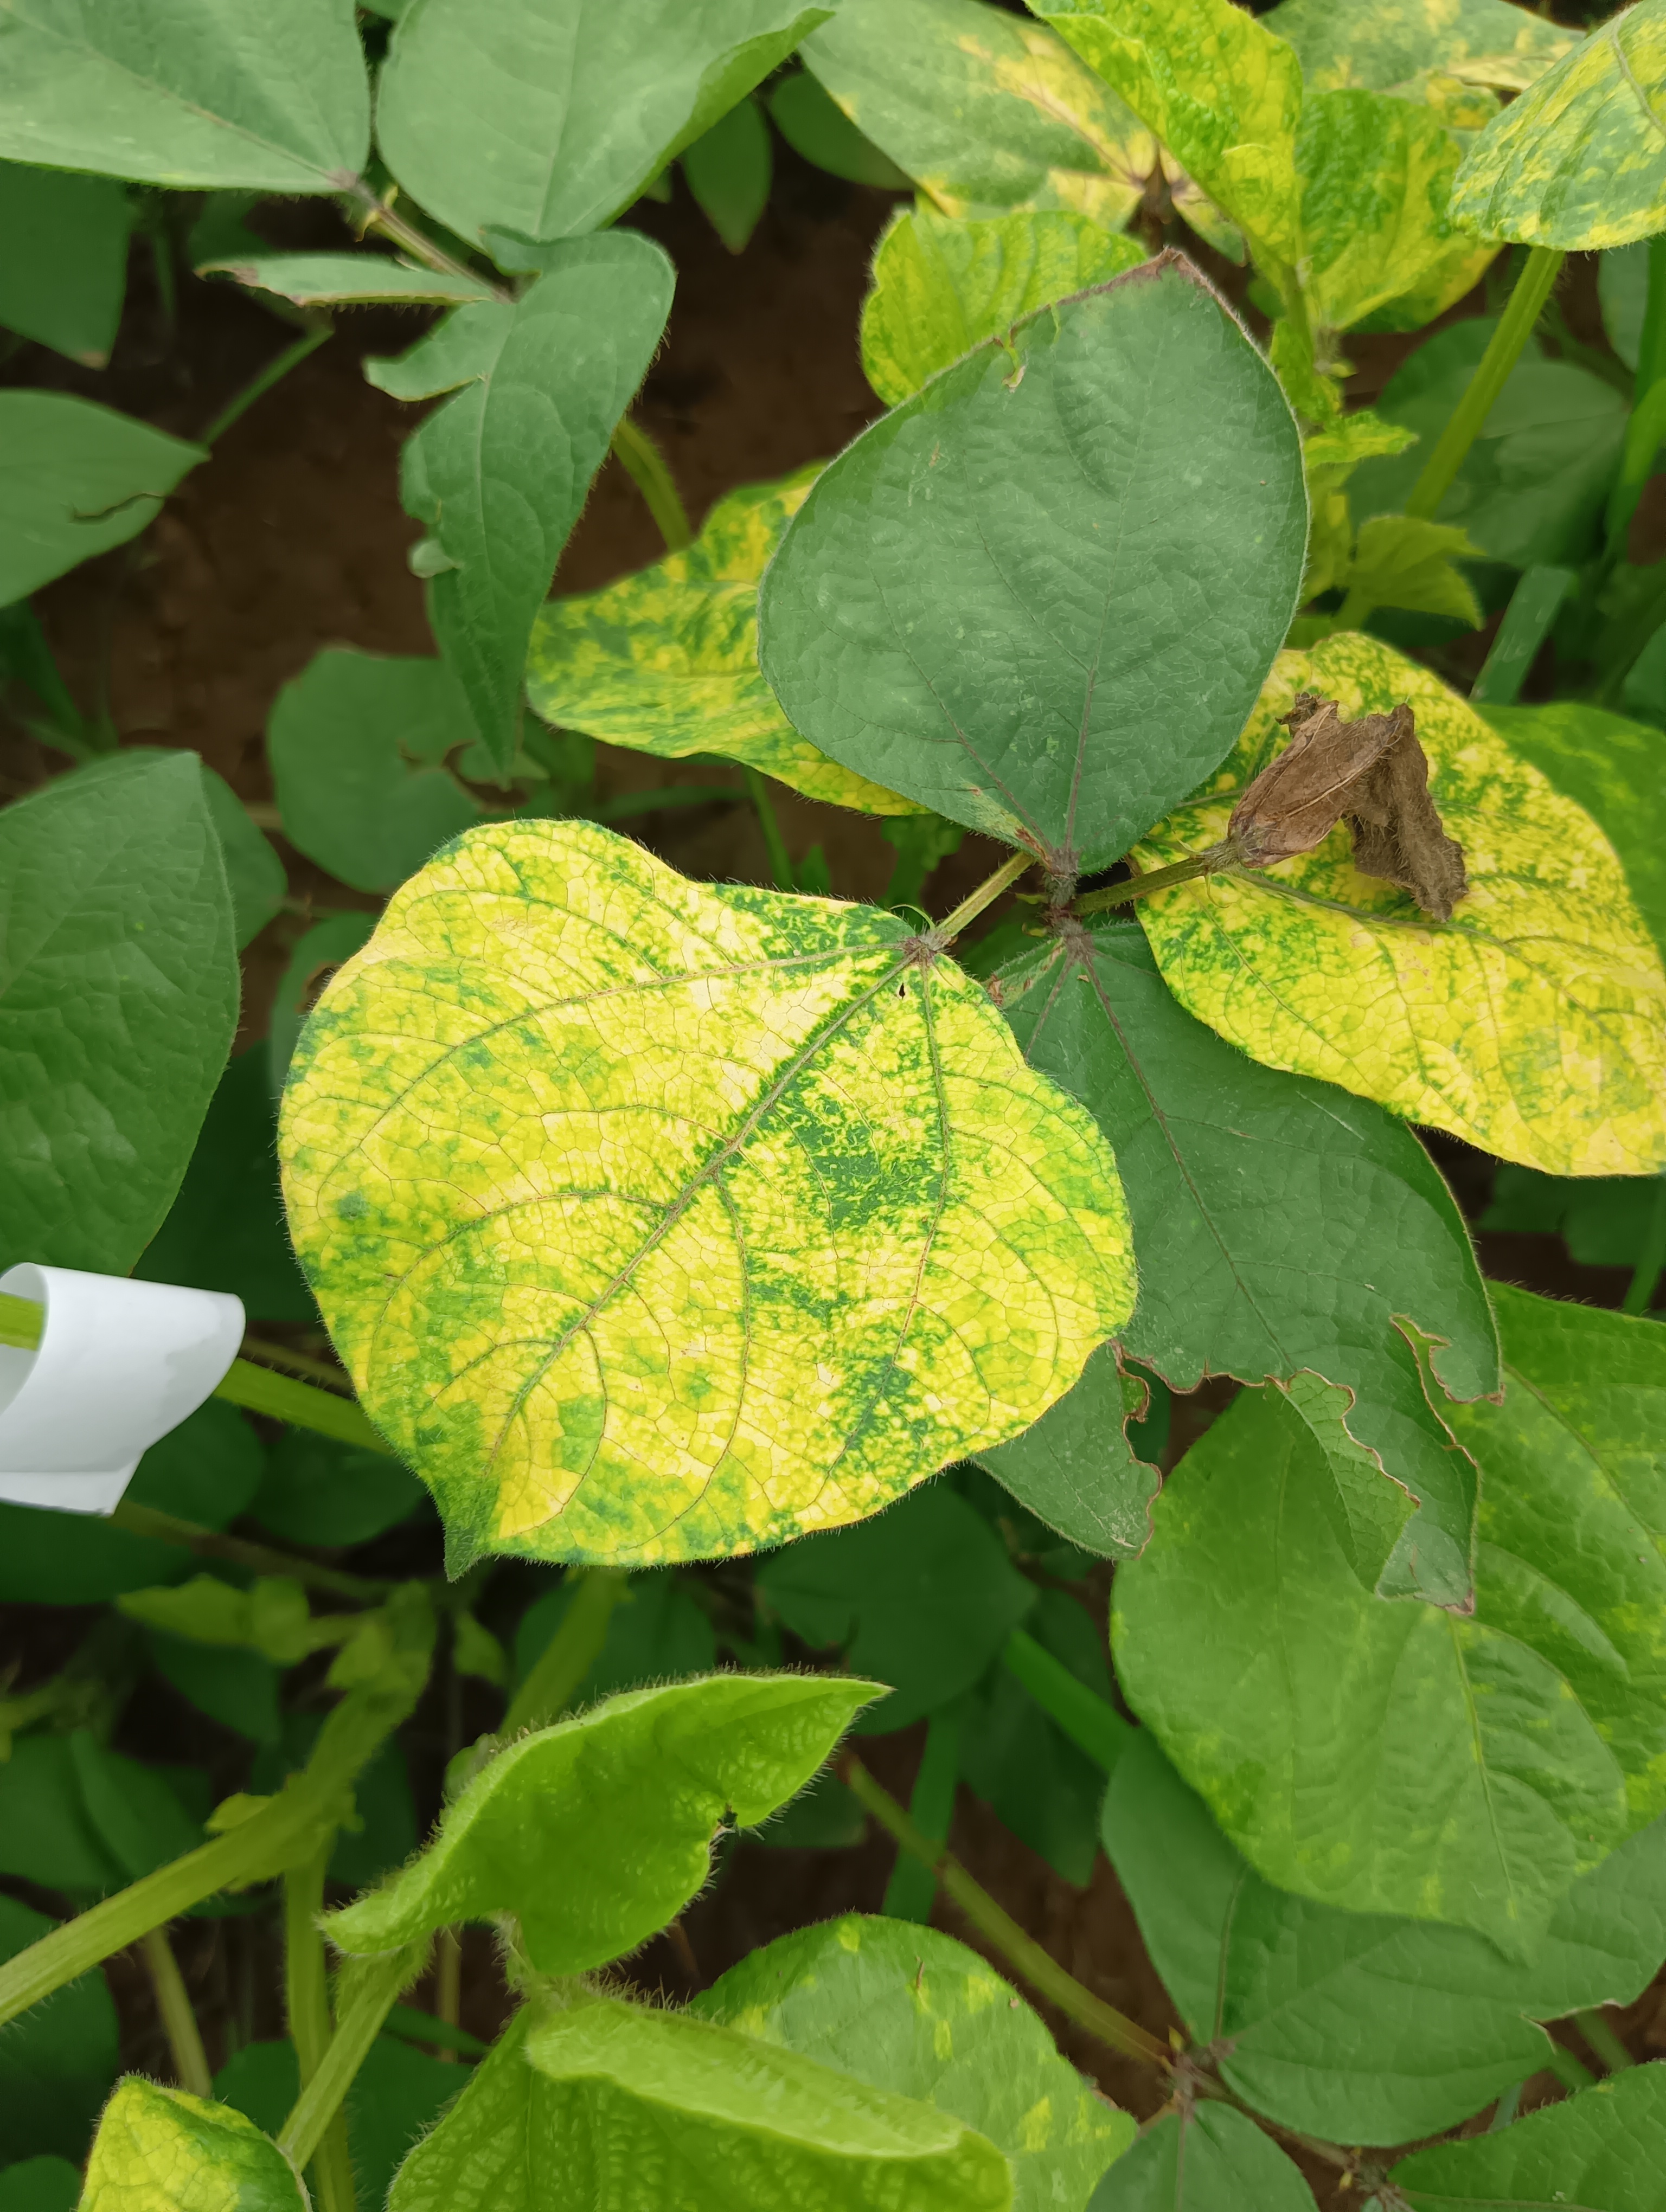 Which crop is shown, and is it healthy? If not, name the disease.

mungbean, yellow mosaic
